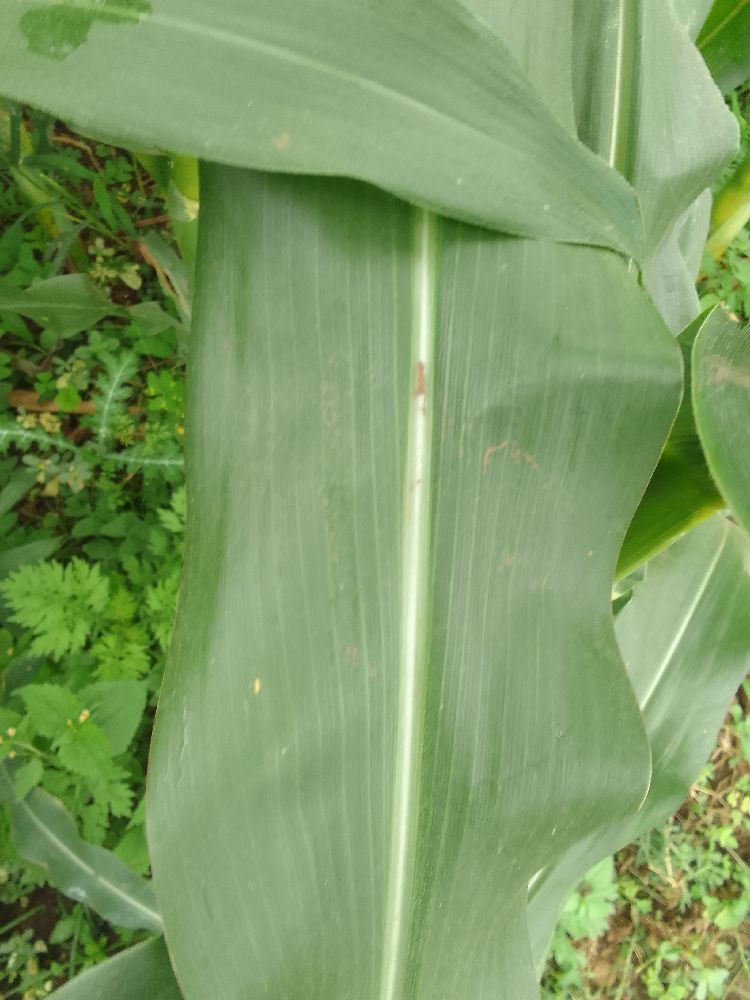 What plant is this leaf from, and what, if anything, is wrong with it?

maize, healthy
